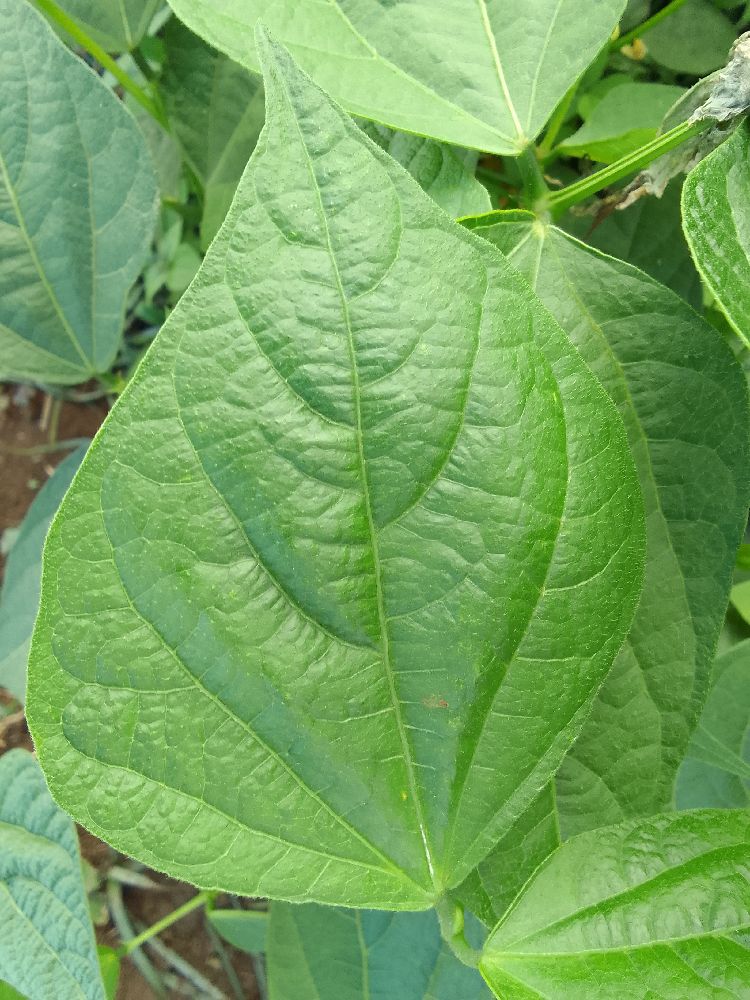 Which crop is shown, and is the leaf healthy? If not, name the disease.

common bean, healthy
